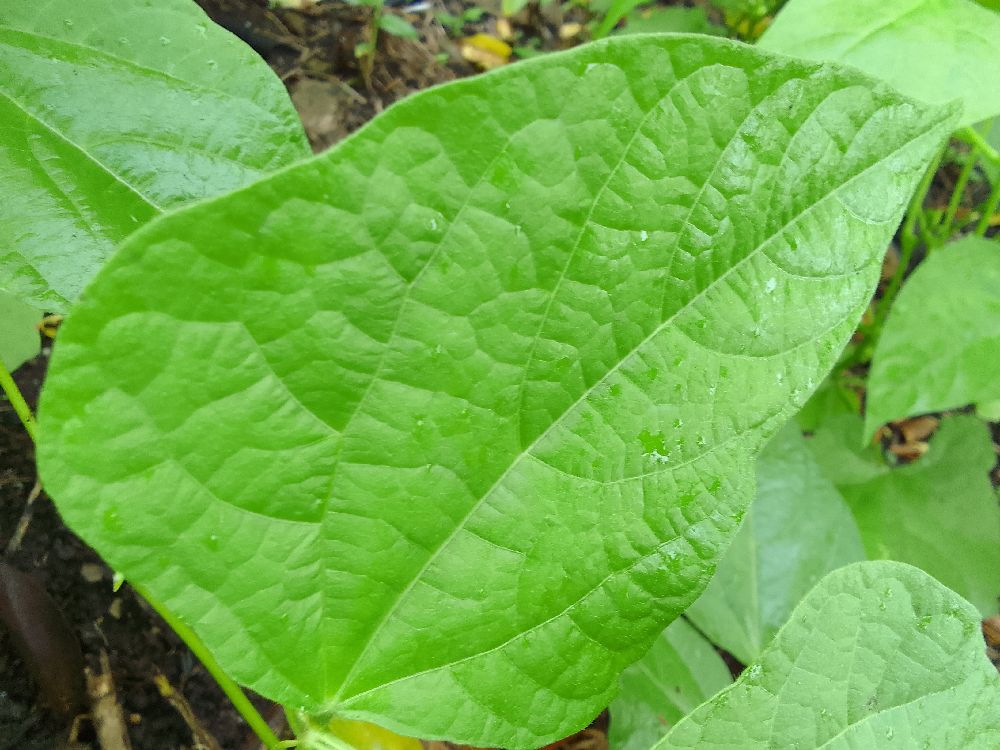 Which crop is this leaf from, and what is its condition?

common bean, healthy
